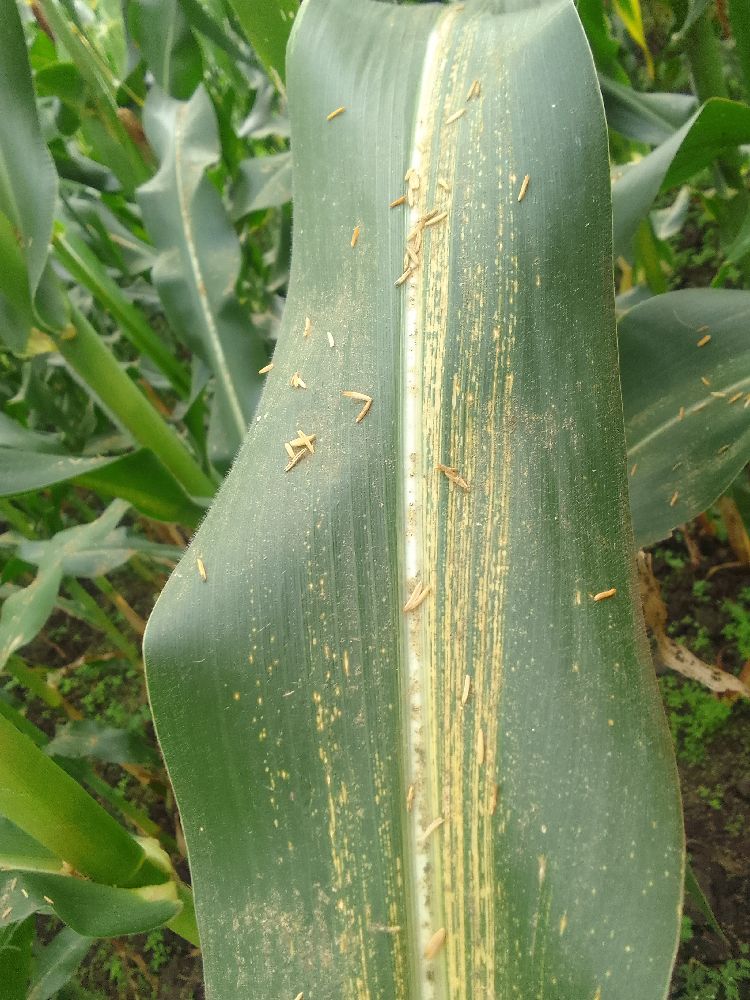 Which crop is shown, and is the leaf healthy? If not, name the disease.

maize, maize streak virus
